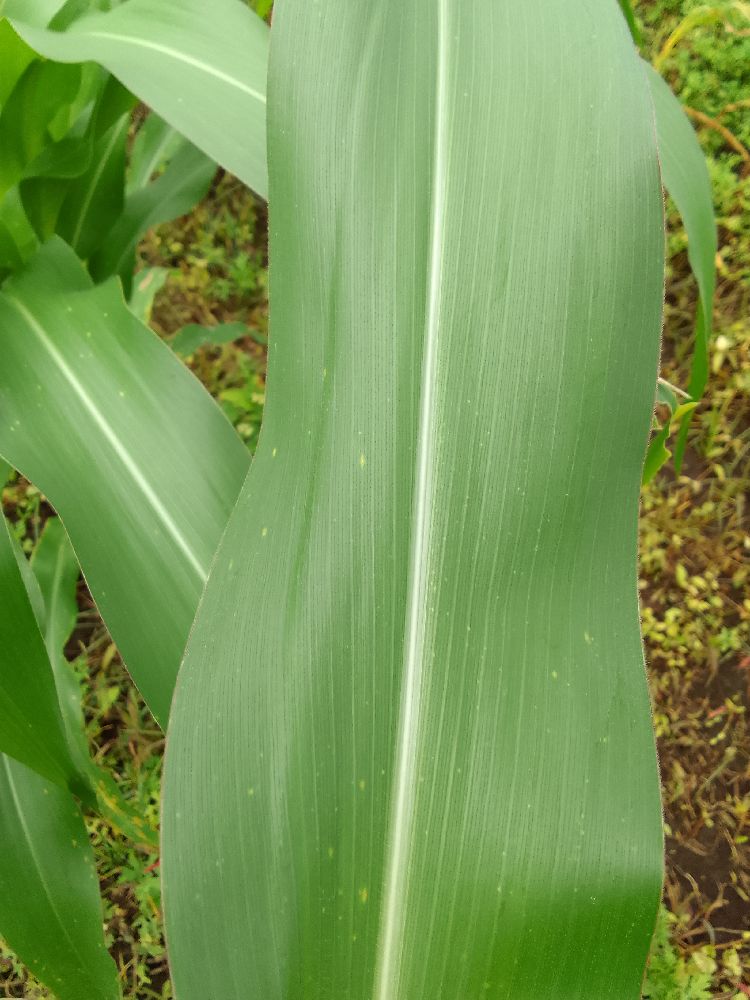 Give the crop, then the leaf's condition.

maize, healthy
